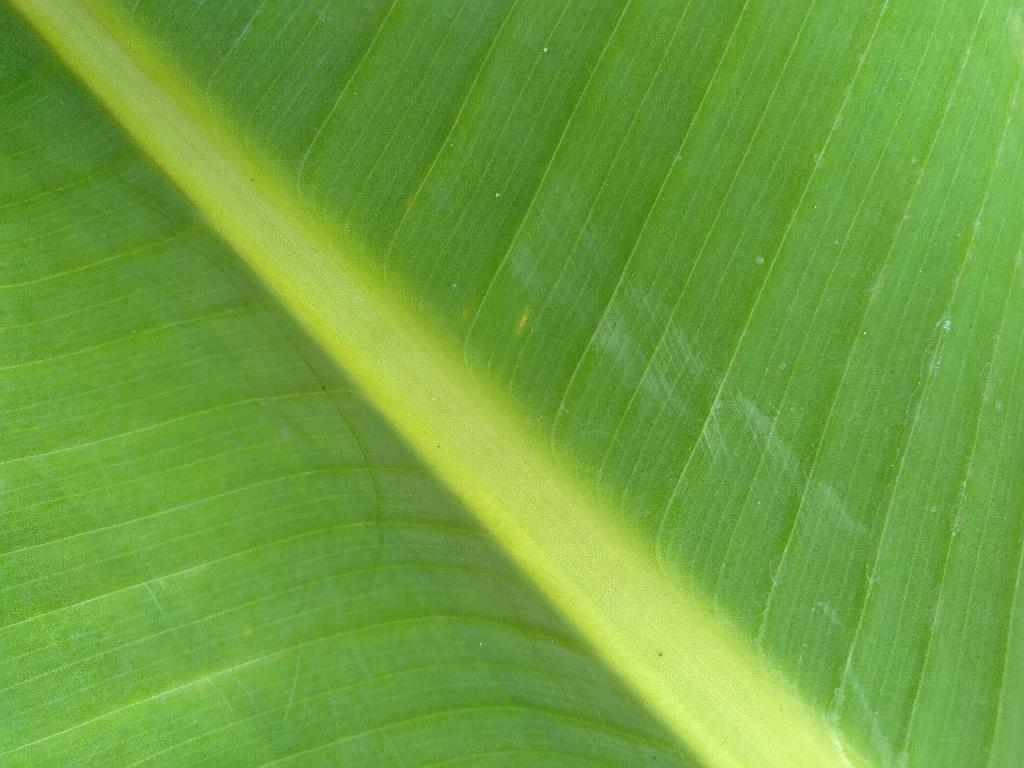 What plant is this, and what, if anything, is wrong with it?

banana, healthy
